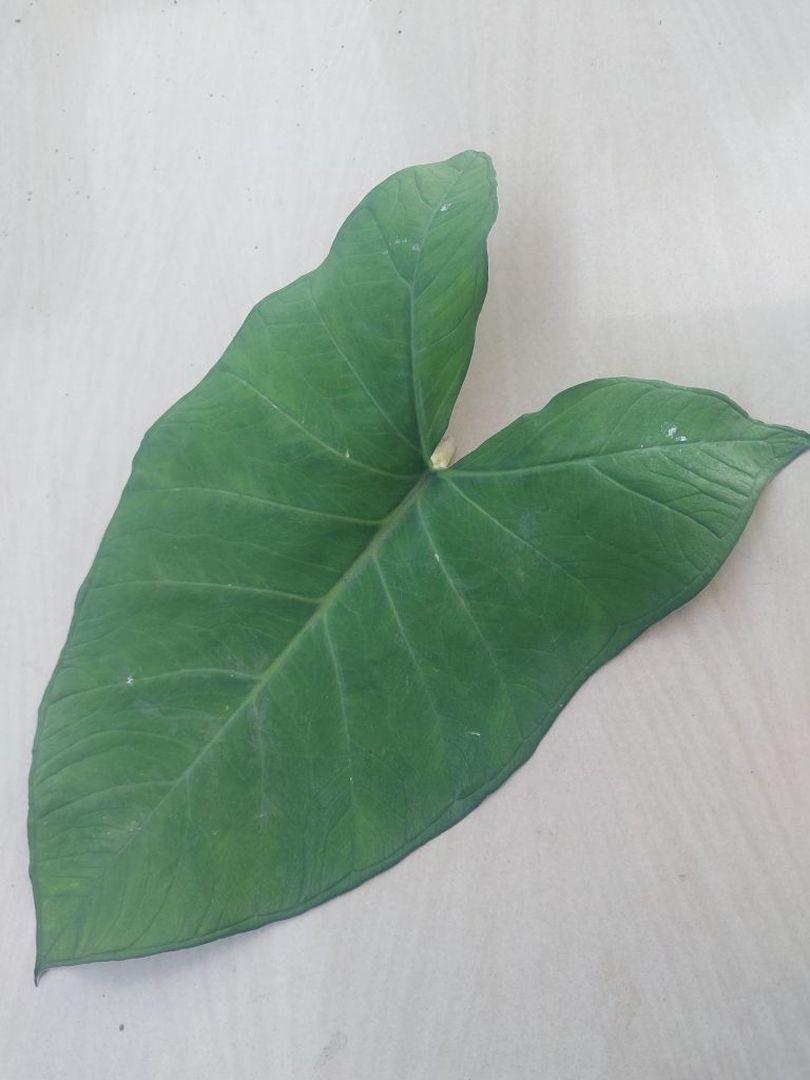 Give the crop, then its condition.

taro, healthy
